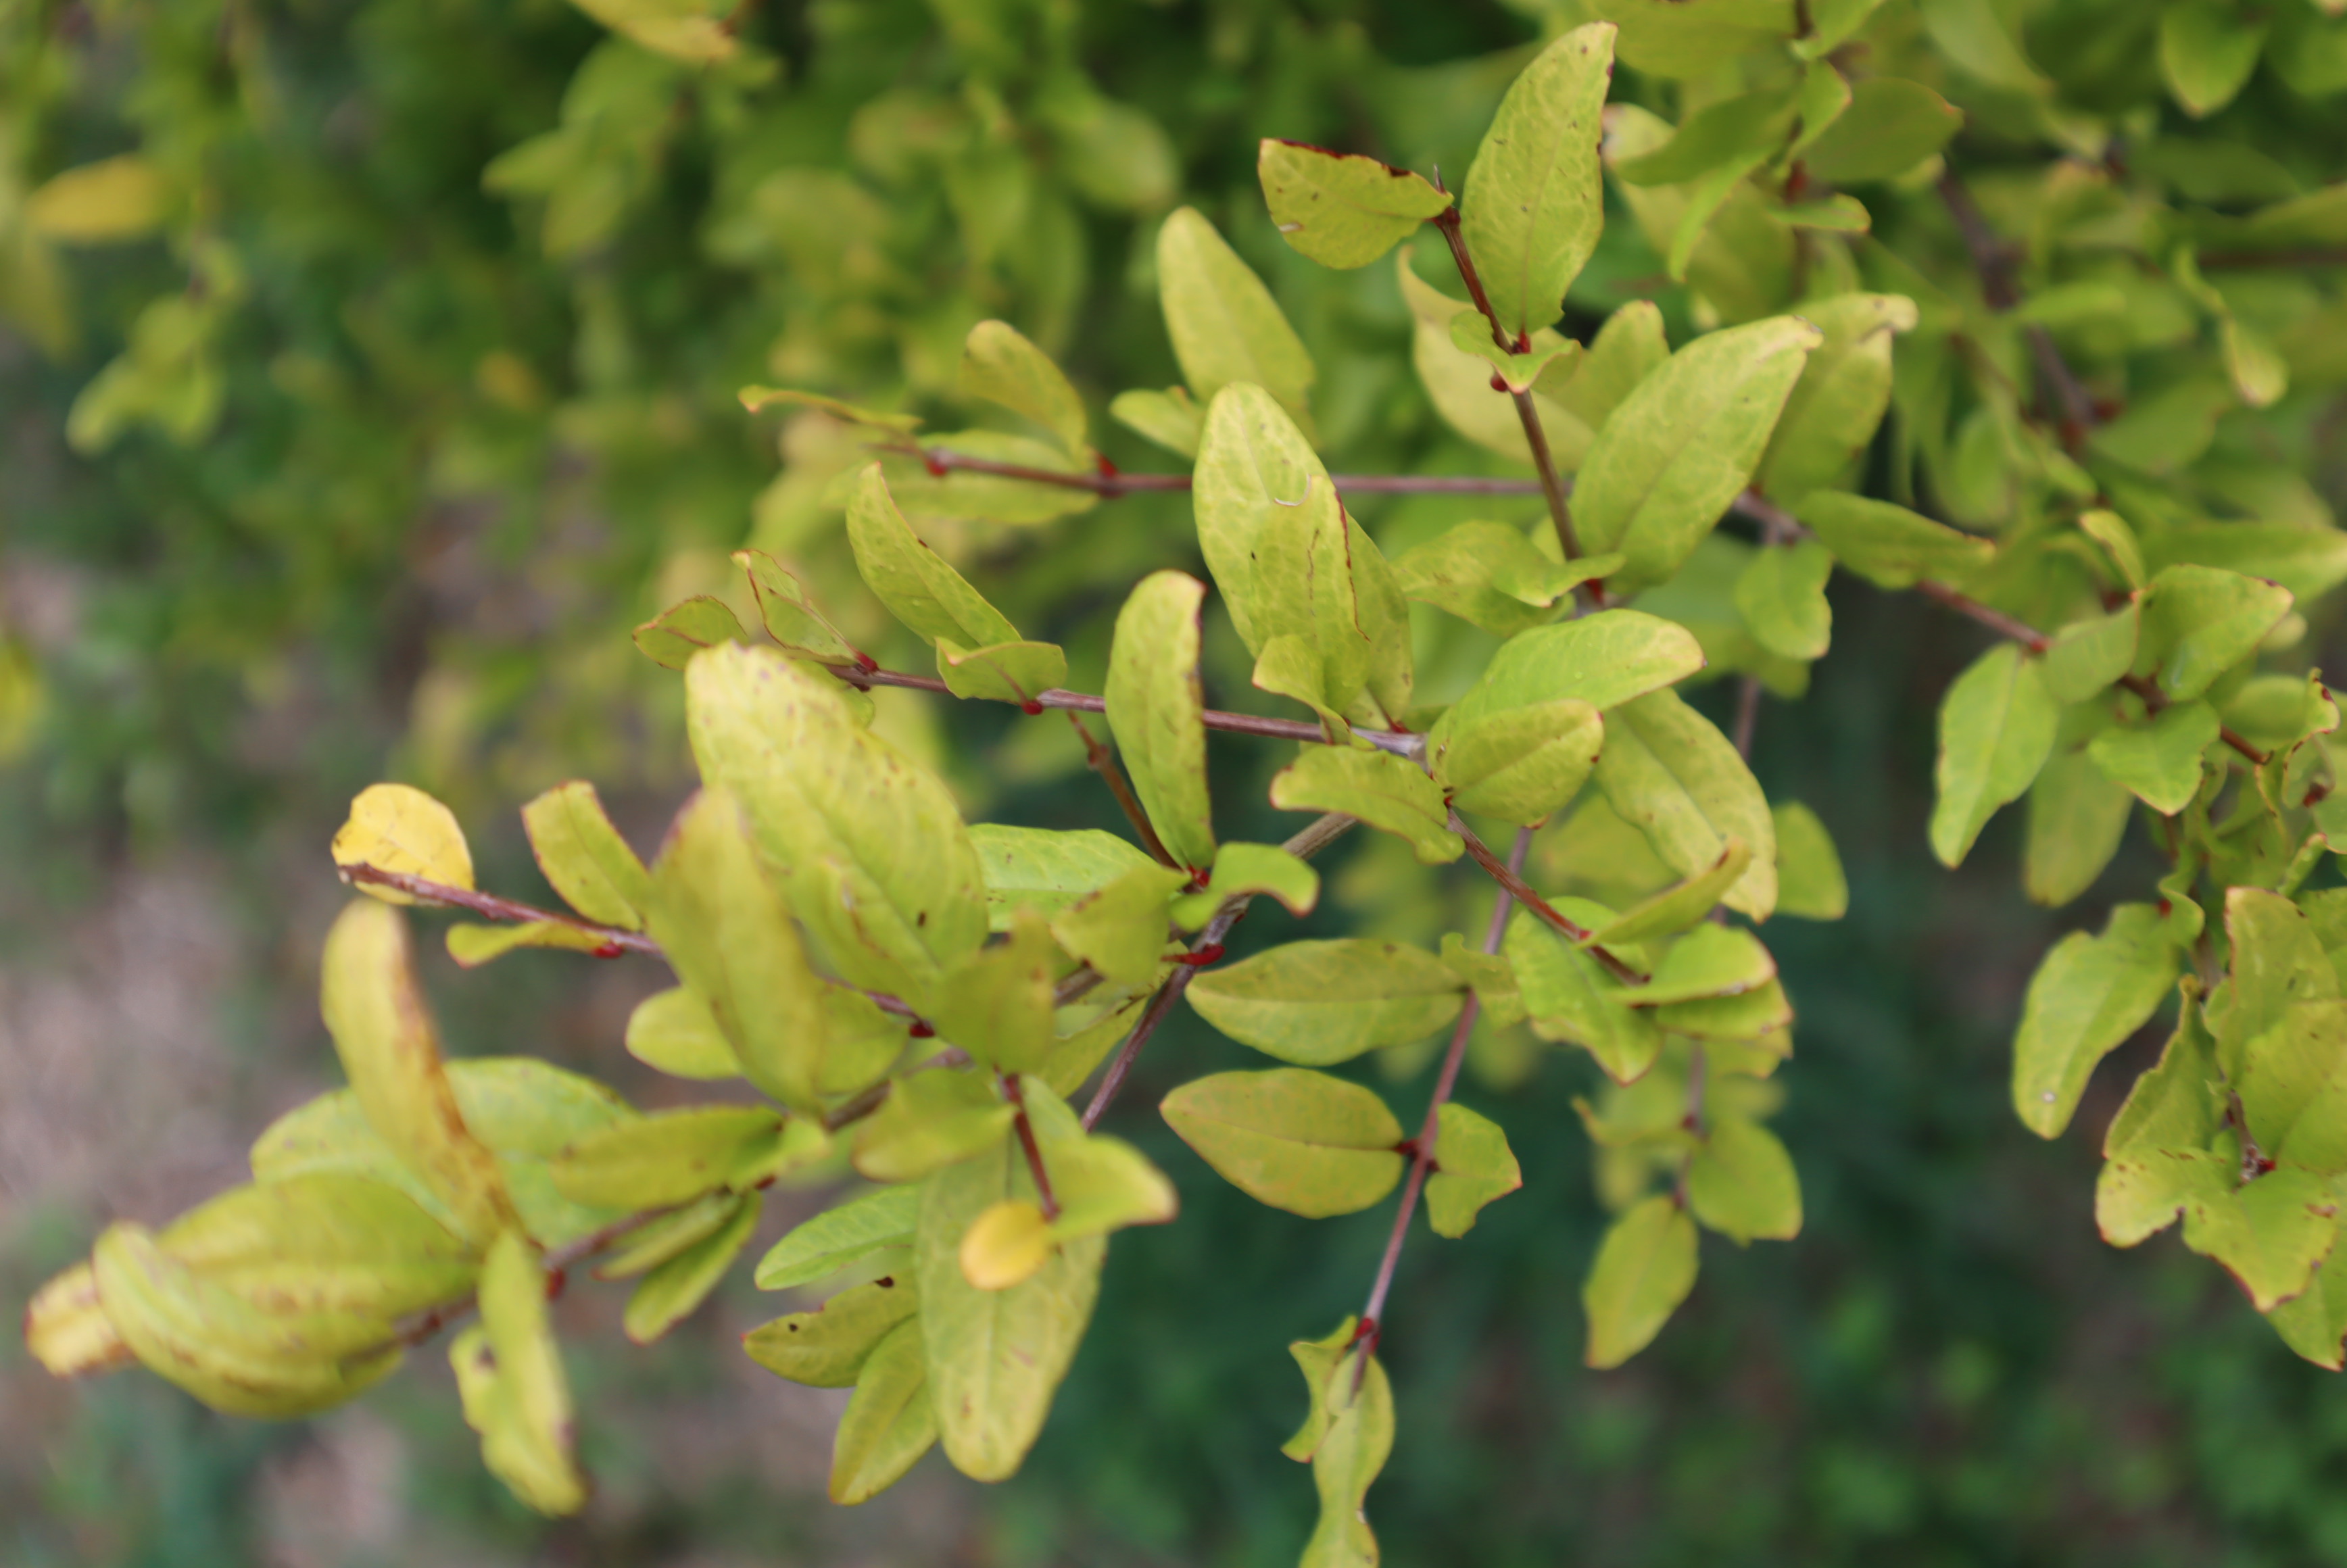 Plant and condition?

pomegranate, chlorosis
